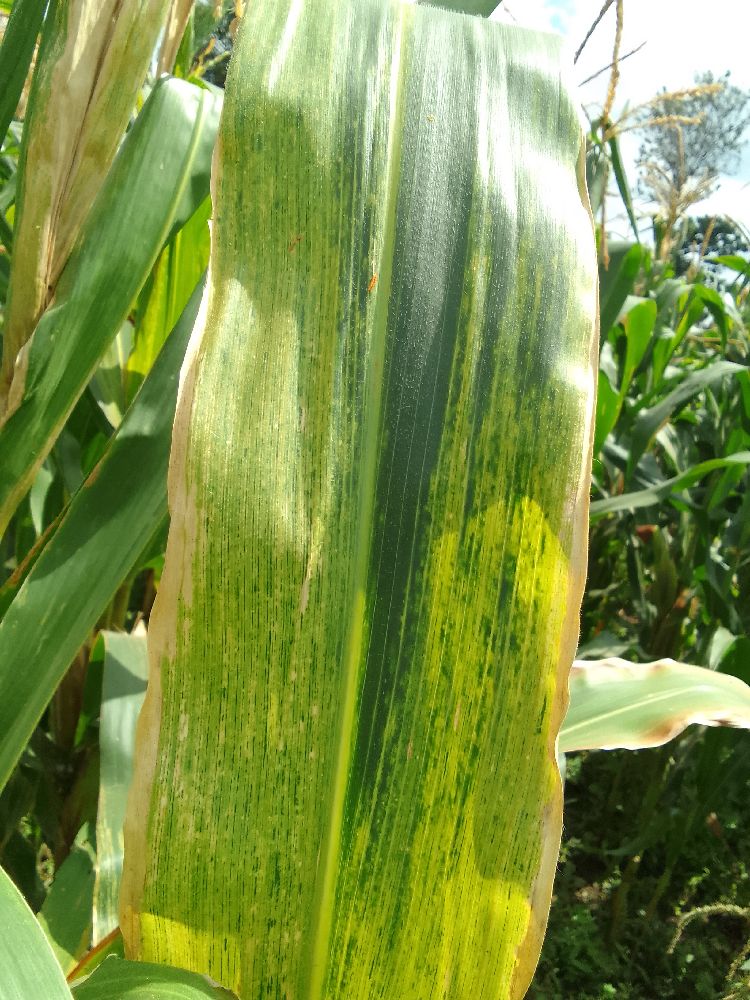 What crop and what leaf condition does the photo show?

maize, maize lethal necrosis
